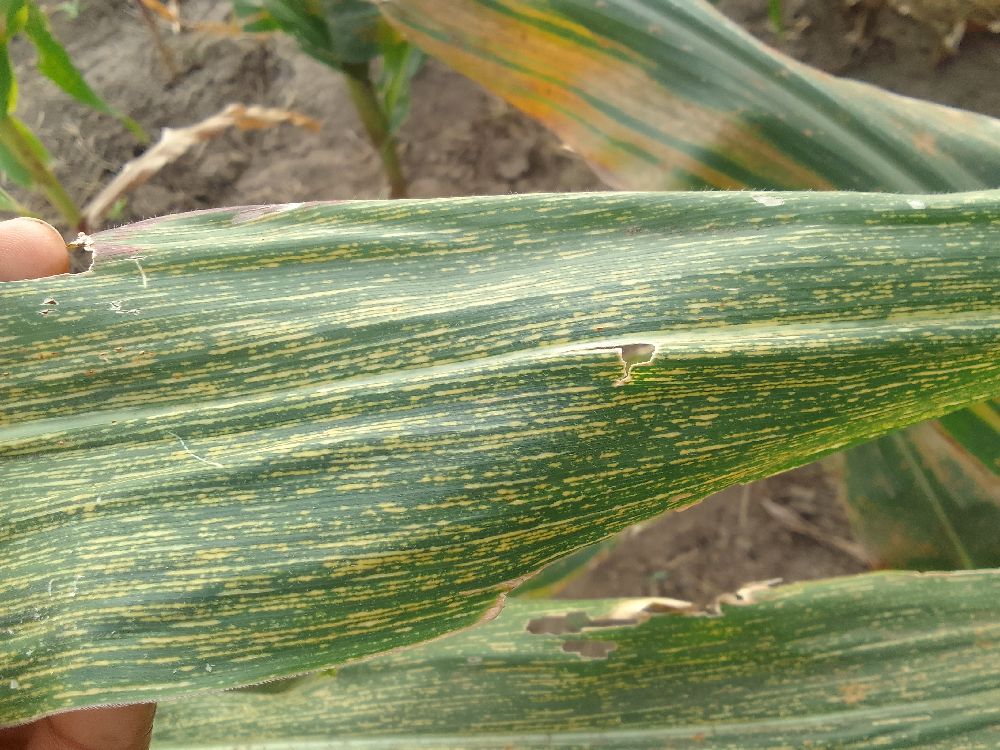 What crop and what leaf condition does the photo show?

maize, maize streak virus
